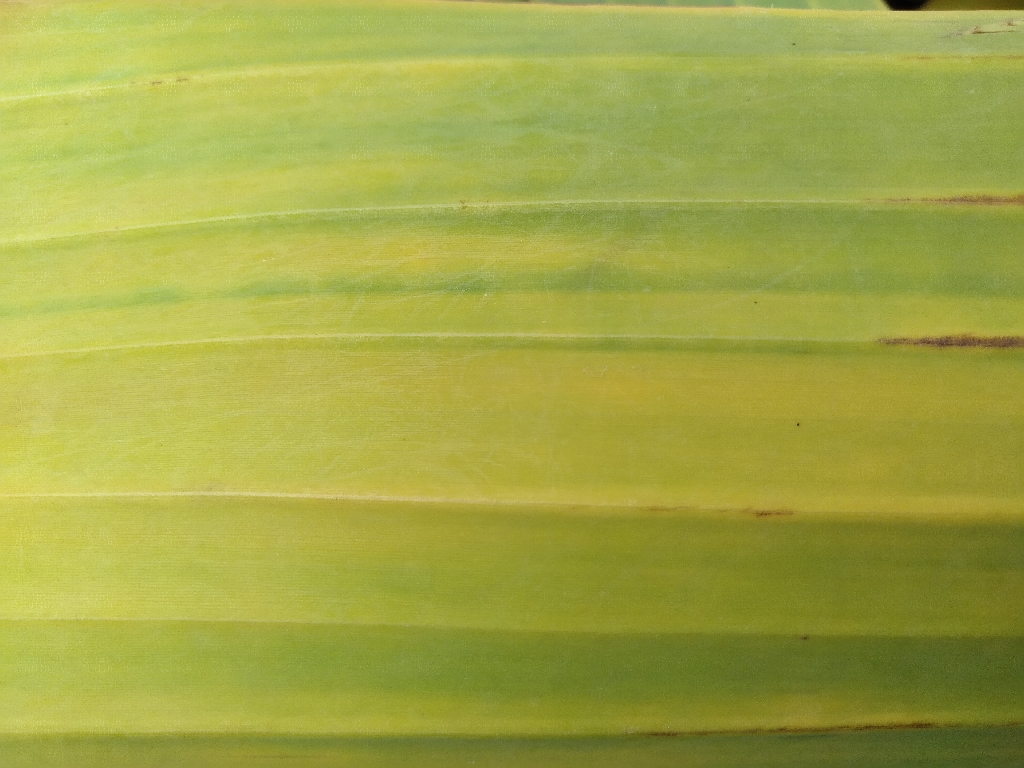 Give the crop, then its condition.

banana, fusarium wilt race 1
